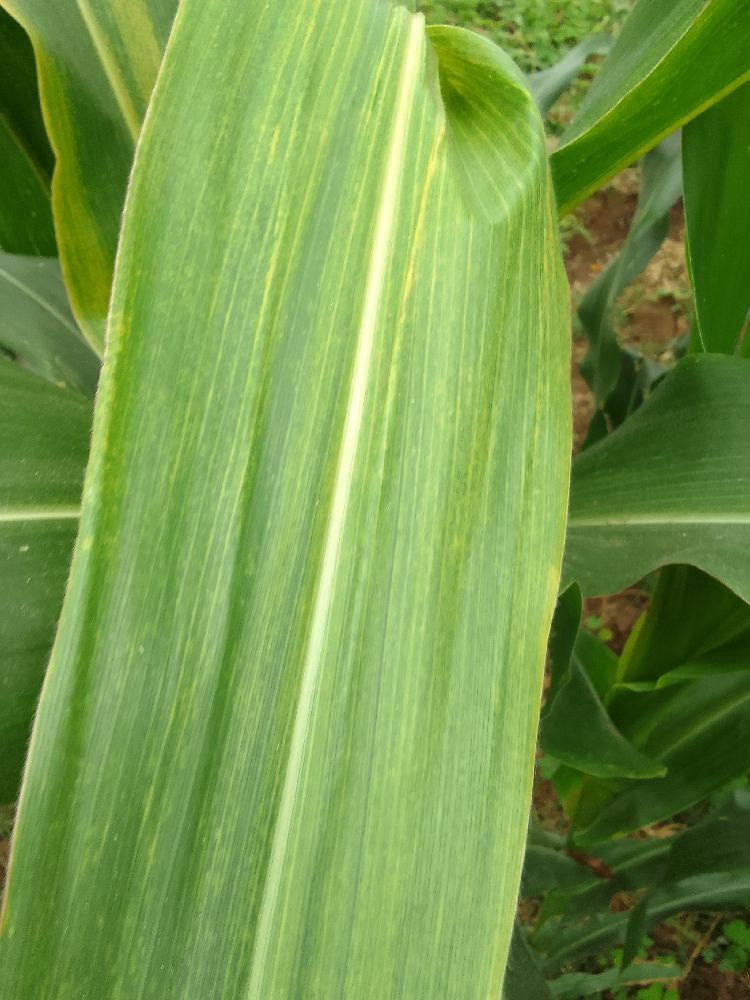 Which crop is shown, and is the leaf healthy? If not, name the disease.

maize, maize lethal necrosis
